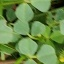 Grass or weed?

unstructured weed
